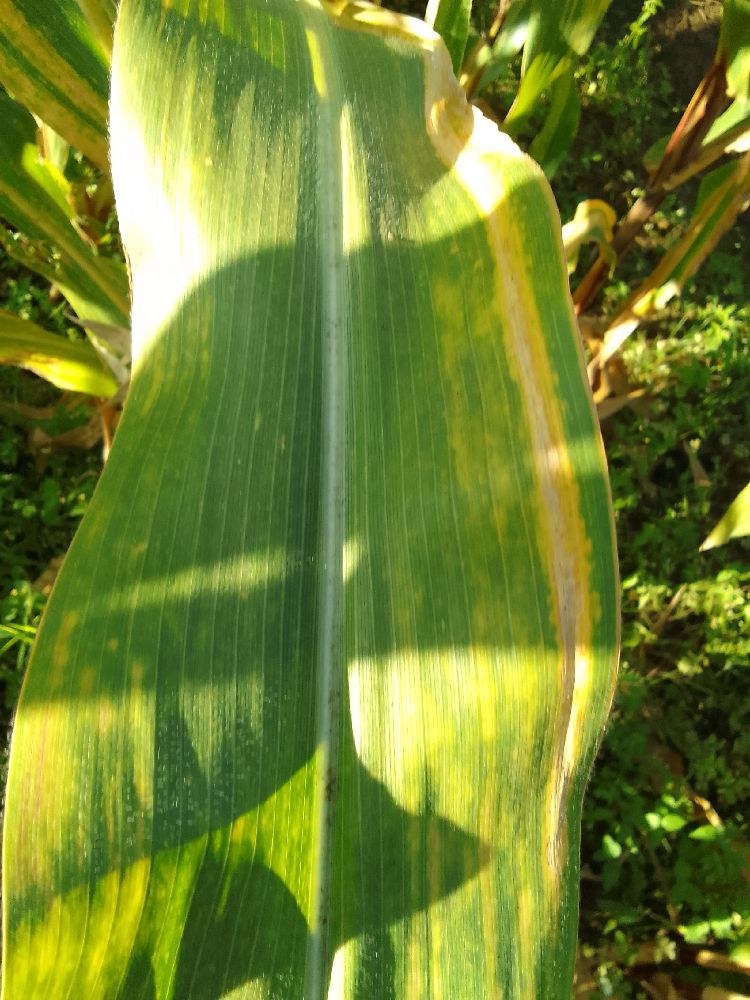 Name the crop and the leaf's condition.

maize, maize lethal necrosis
